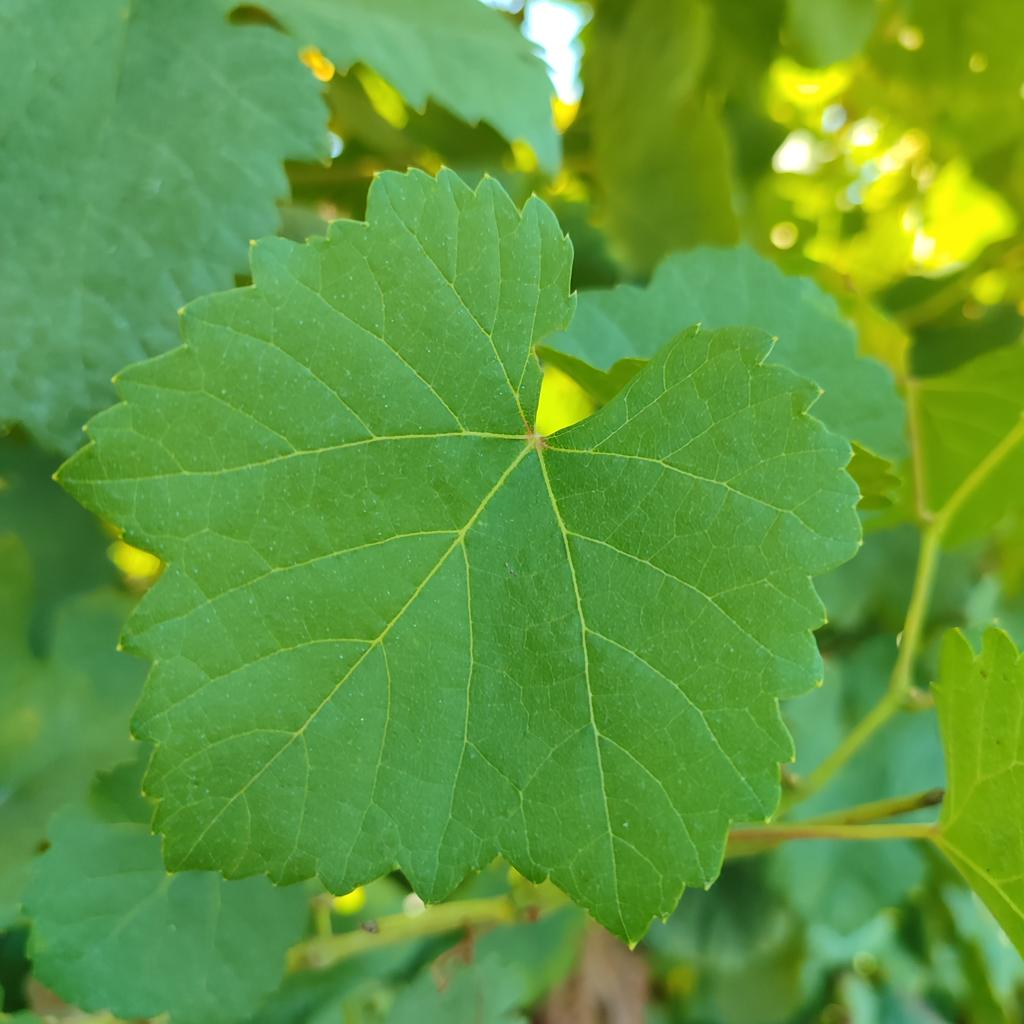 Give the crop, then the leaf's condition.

grapevine, healthy
